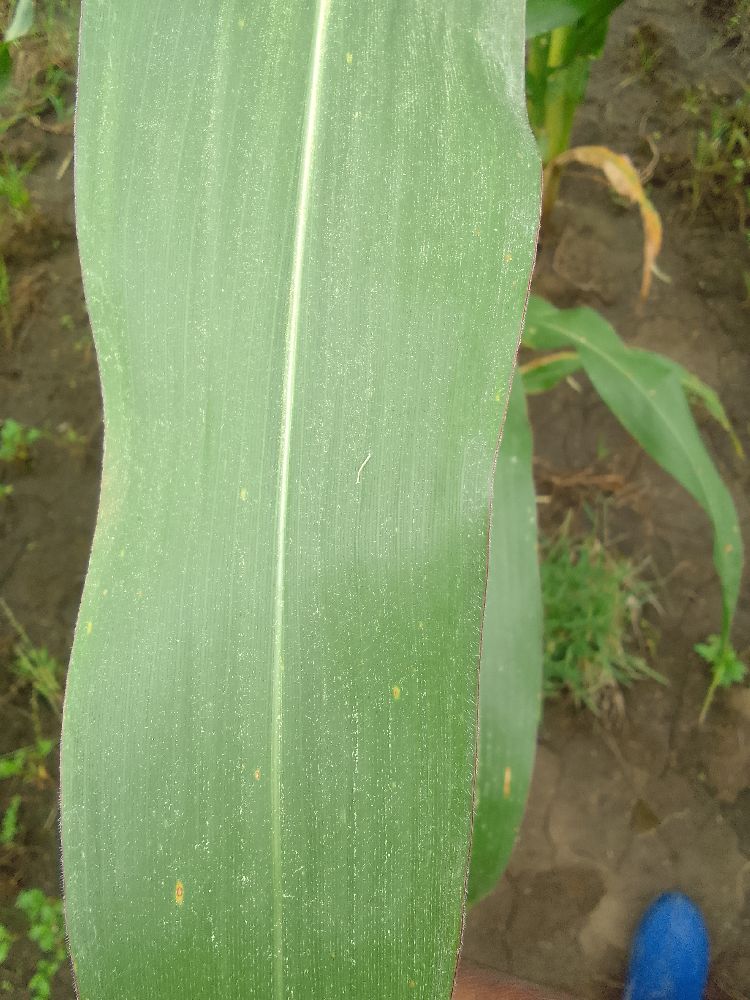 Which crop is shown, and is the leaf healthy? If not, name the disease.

maize, healthy
